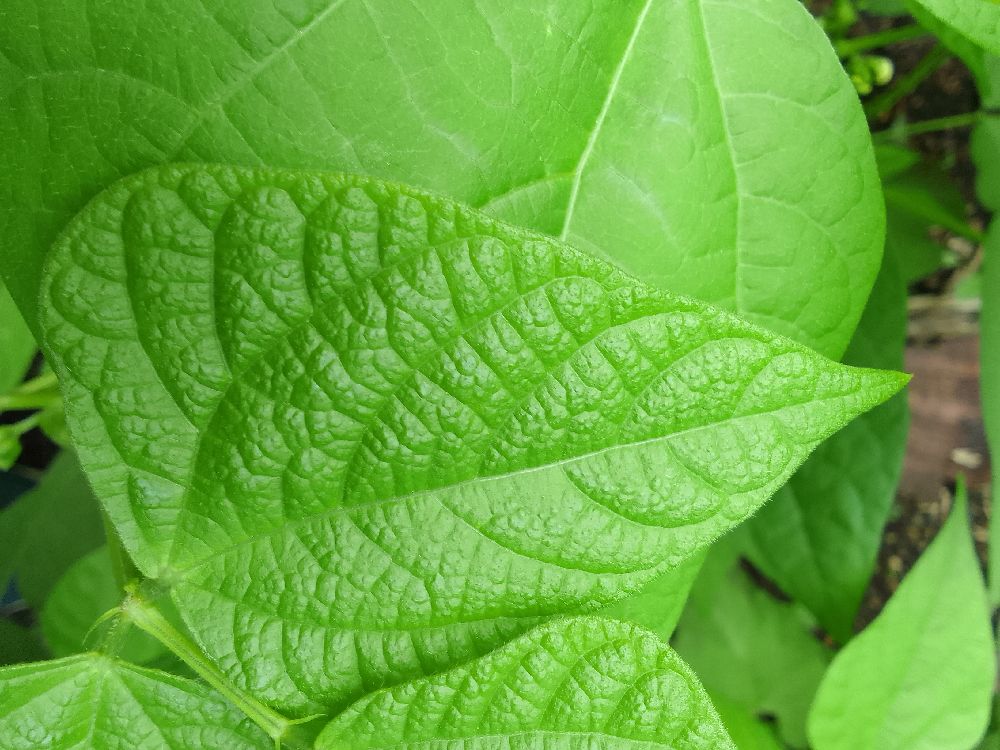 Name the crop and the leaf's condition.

common bean, healthy
